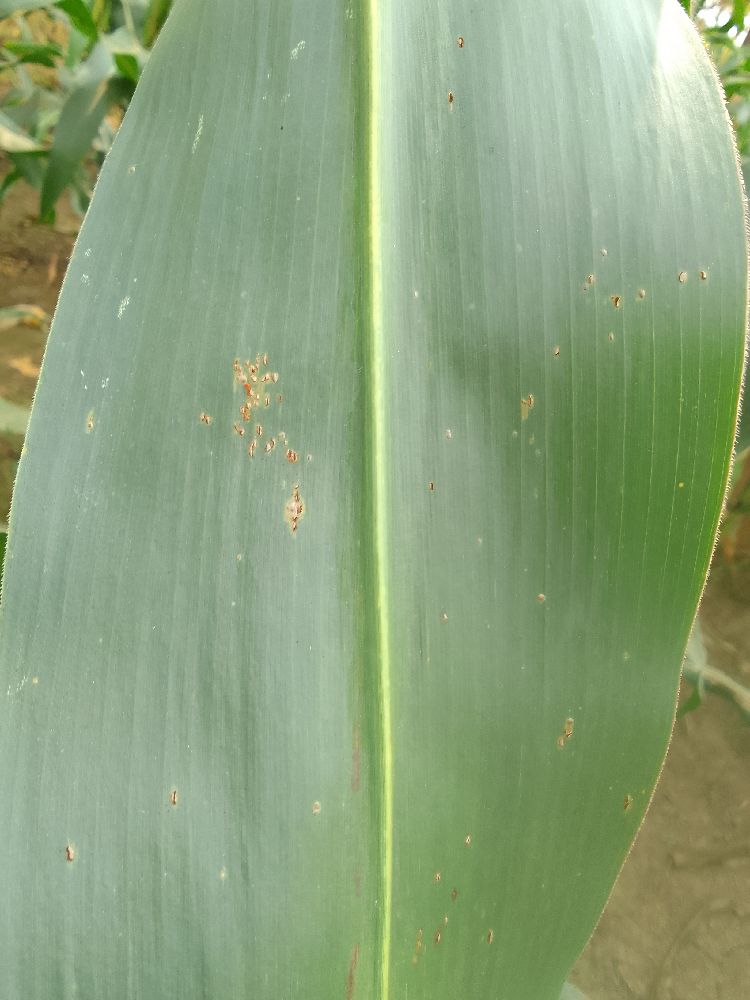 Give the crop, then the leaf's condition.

maize, healthy
